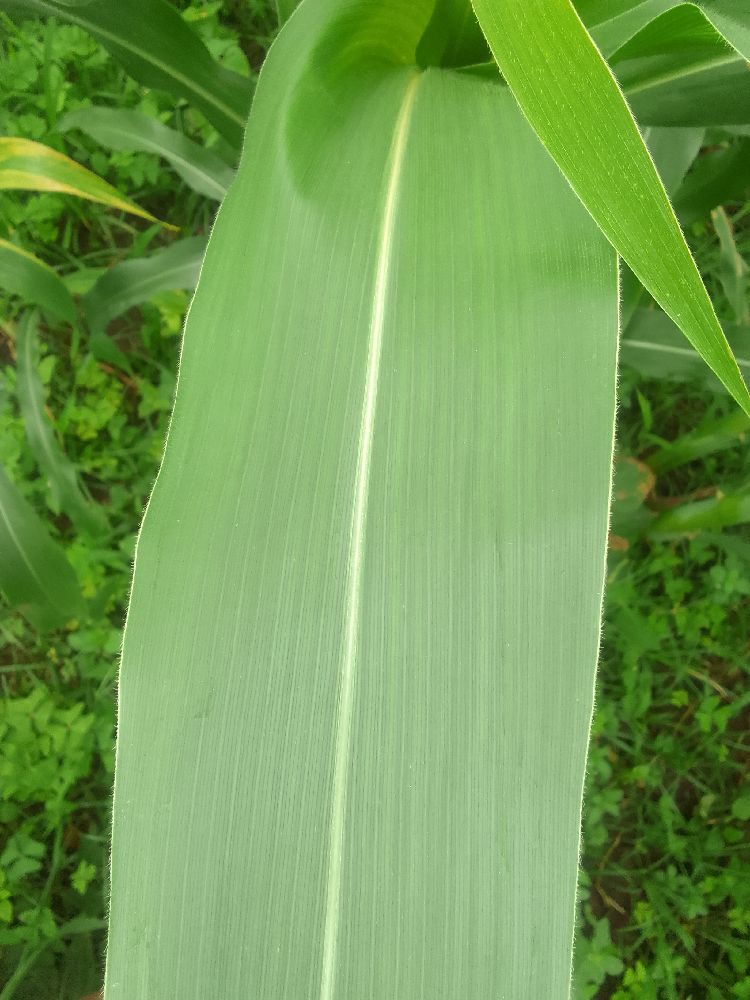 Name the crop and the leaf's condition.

maize, healthy
